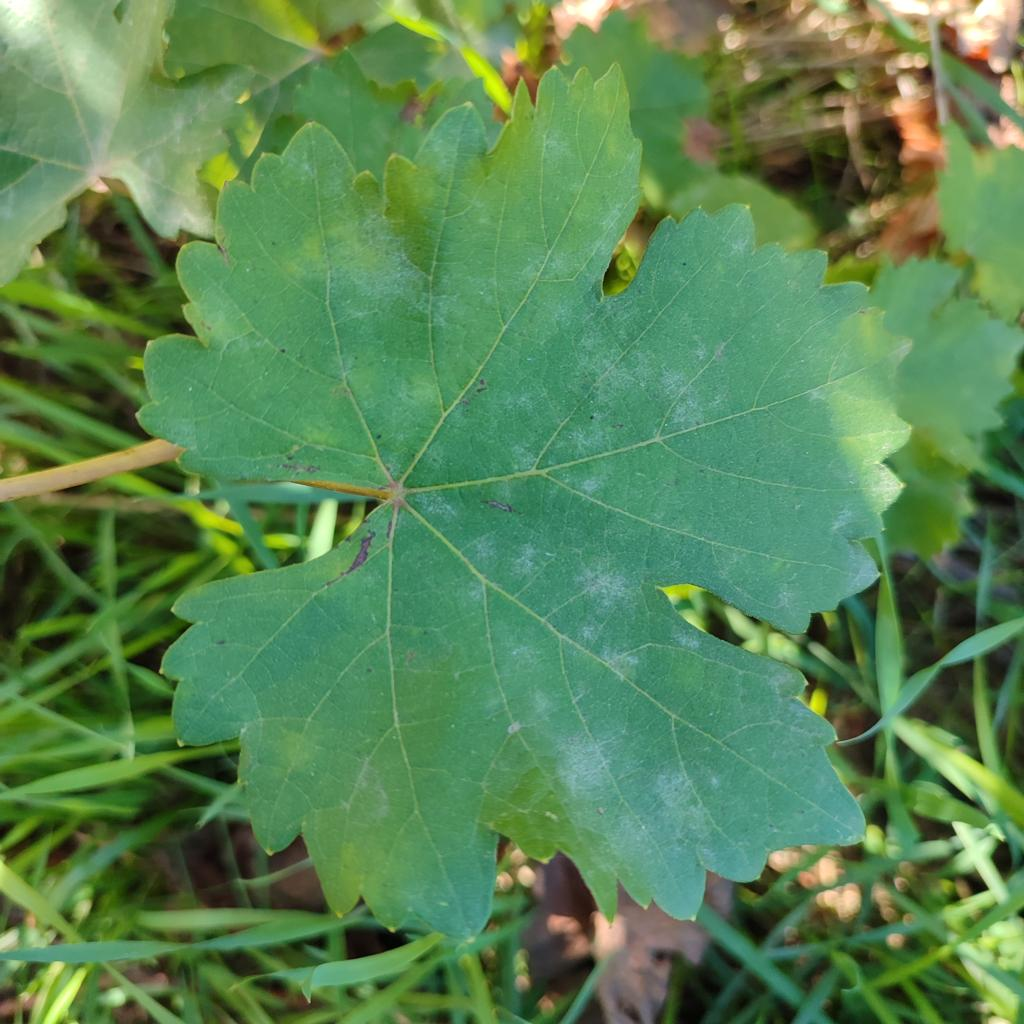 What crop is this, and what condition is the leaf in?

grapevine, powdery mildew
